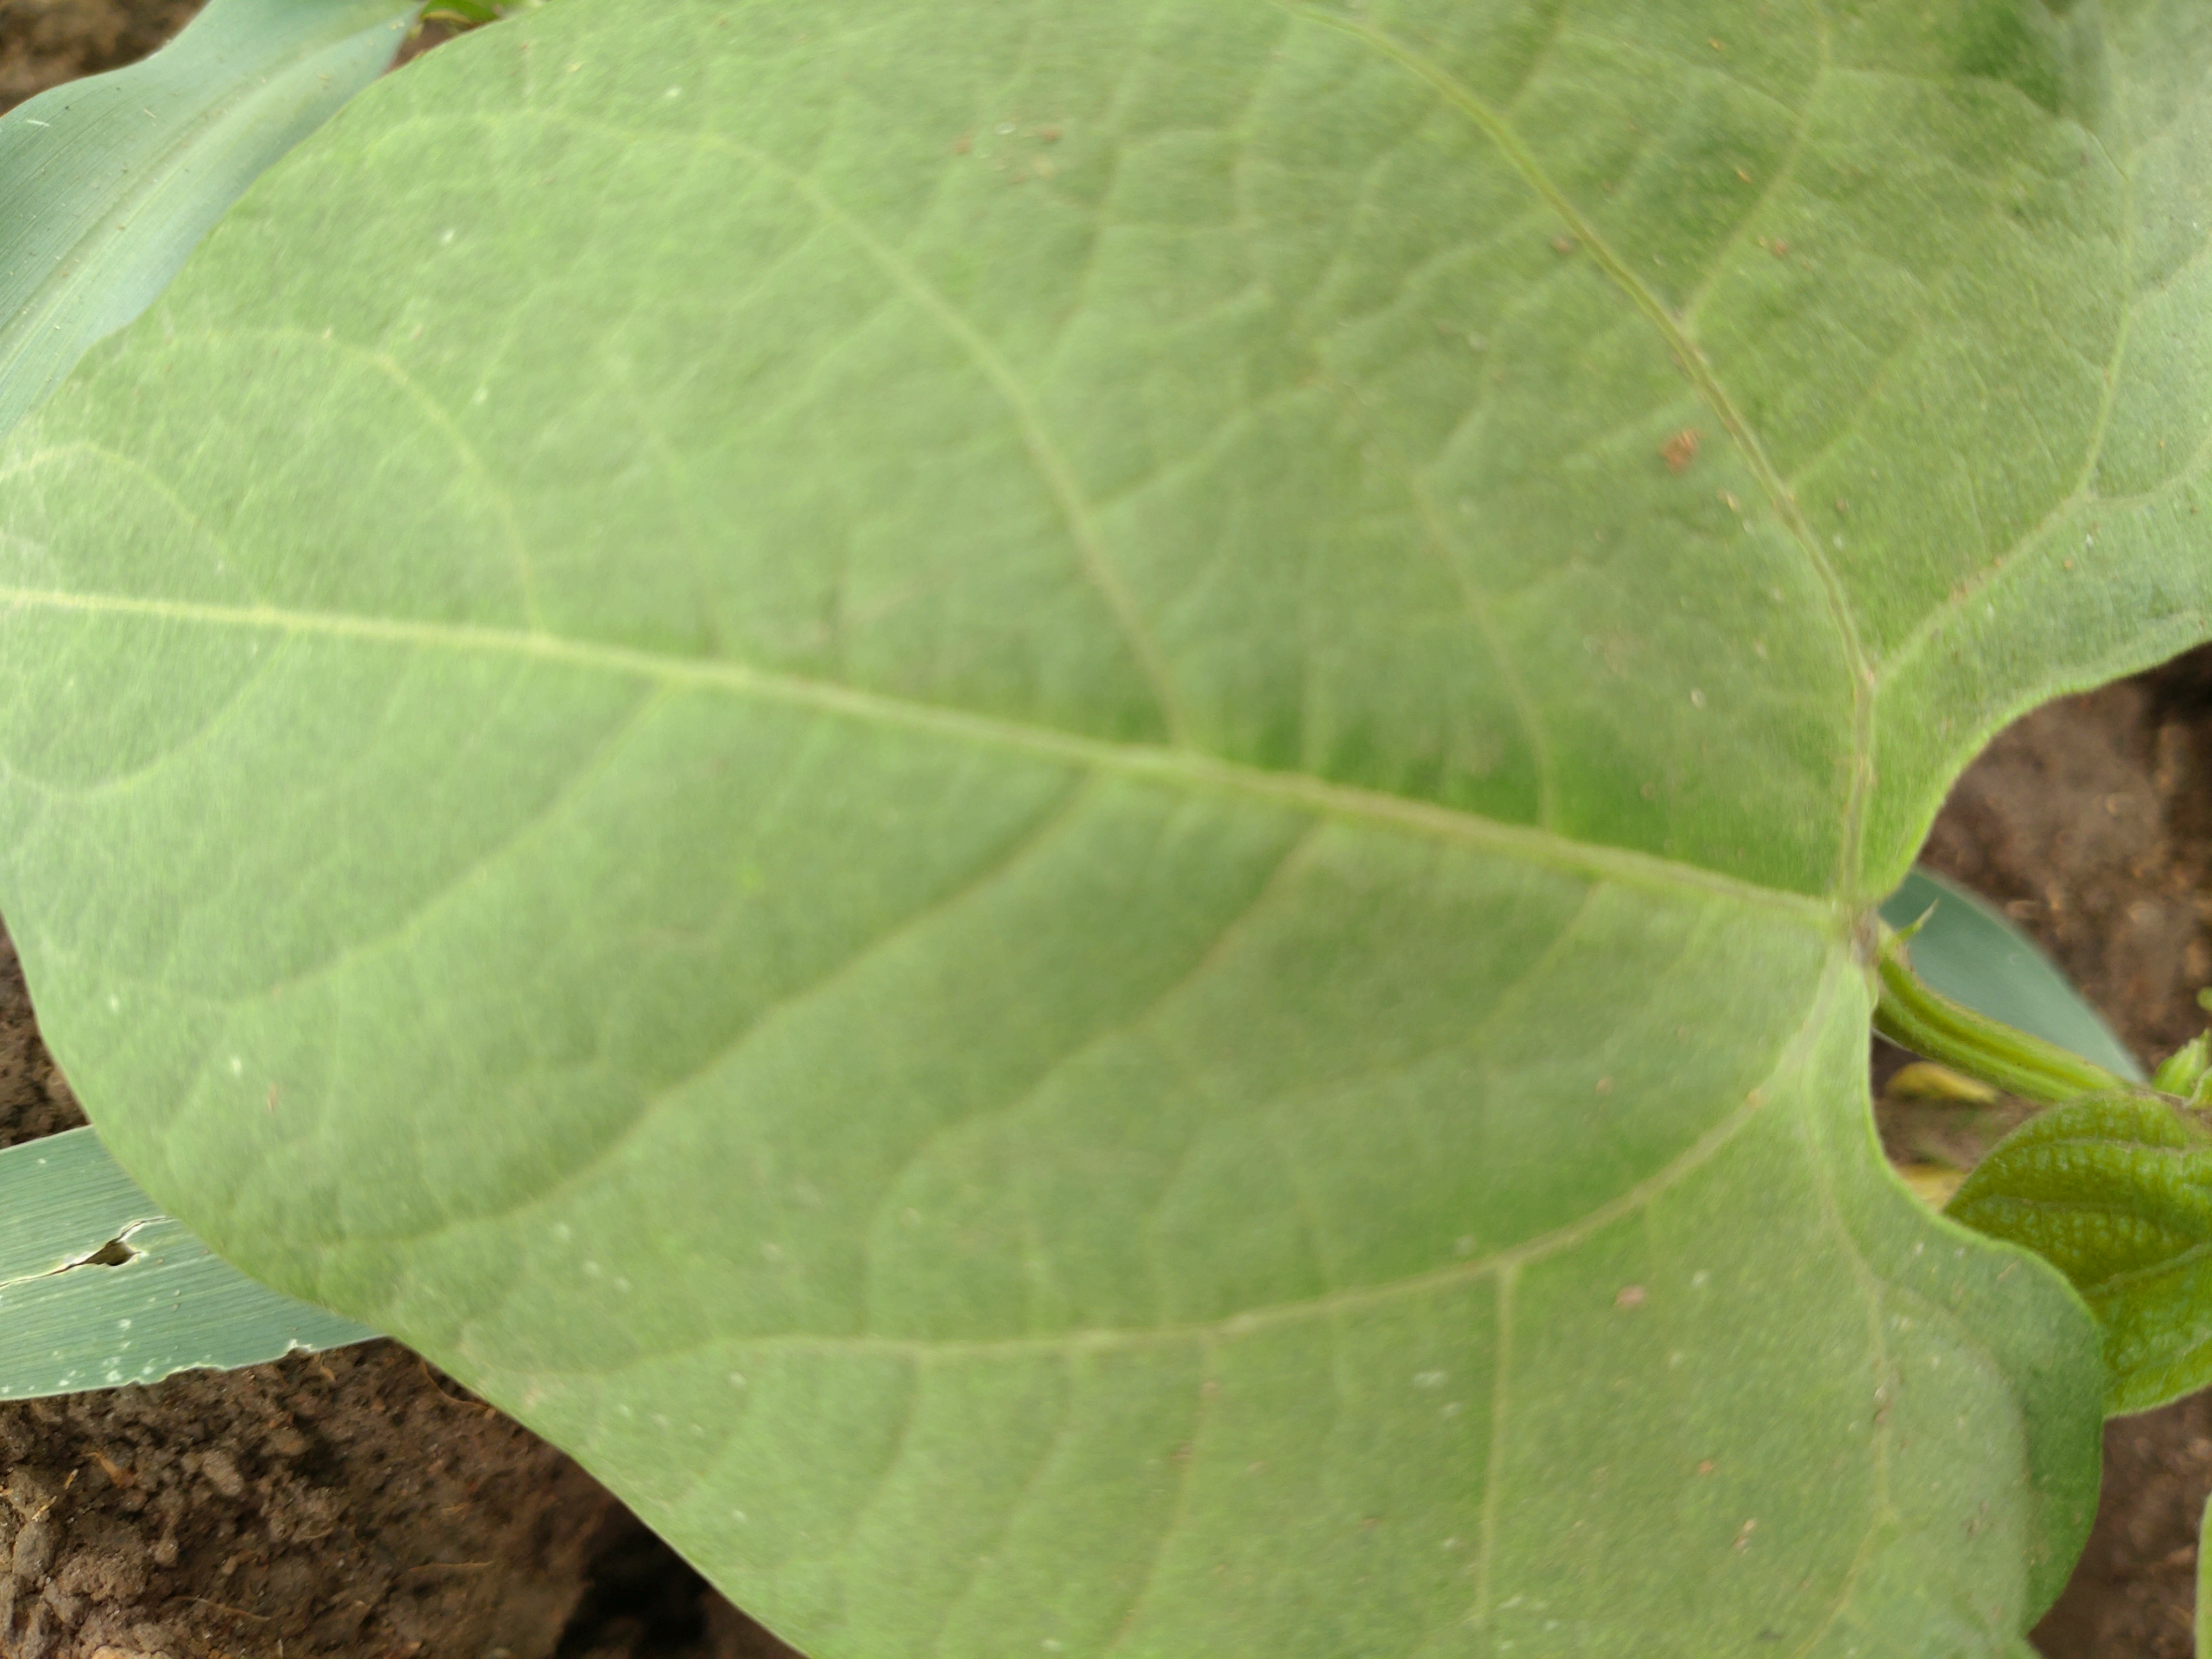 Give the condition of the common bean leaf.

healthy
